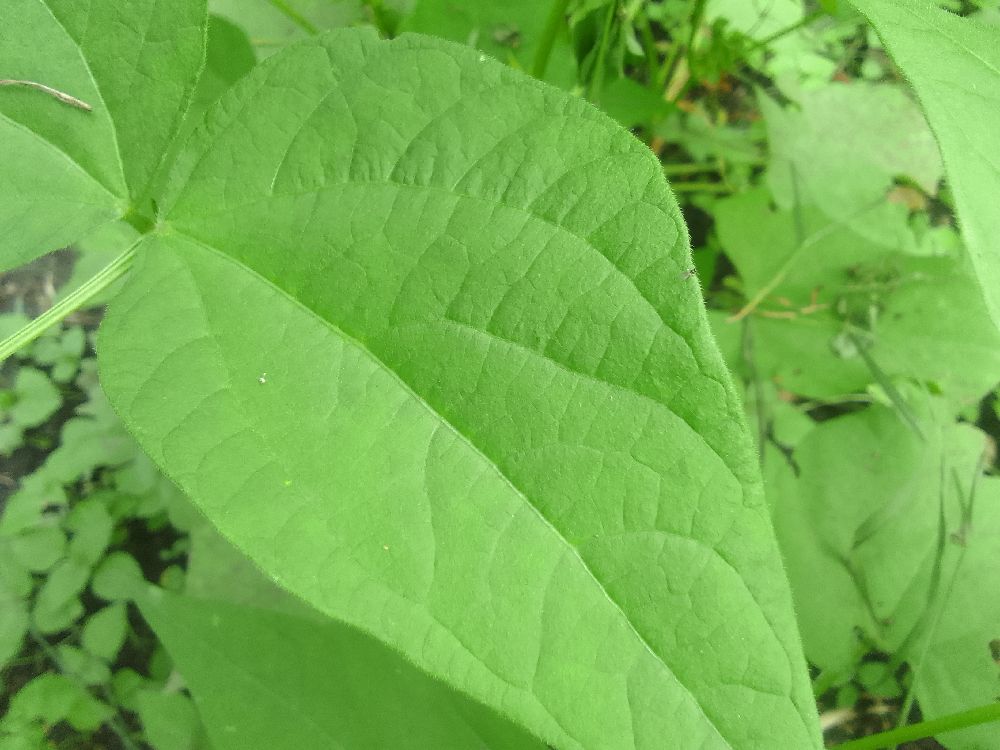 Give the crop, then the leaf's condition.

common bean, healthy
